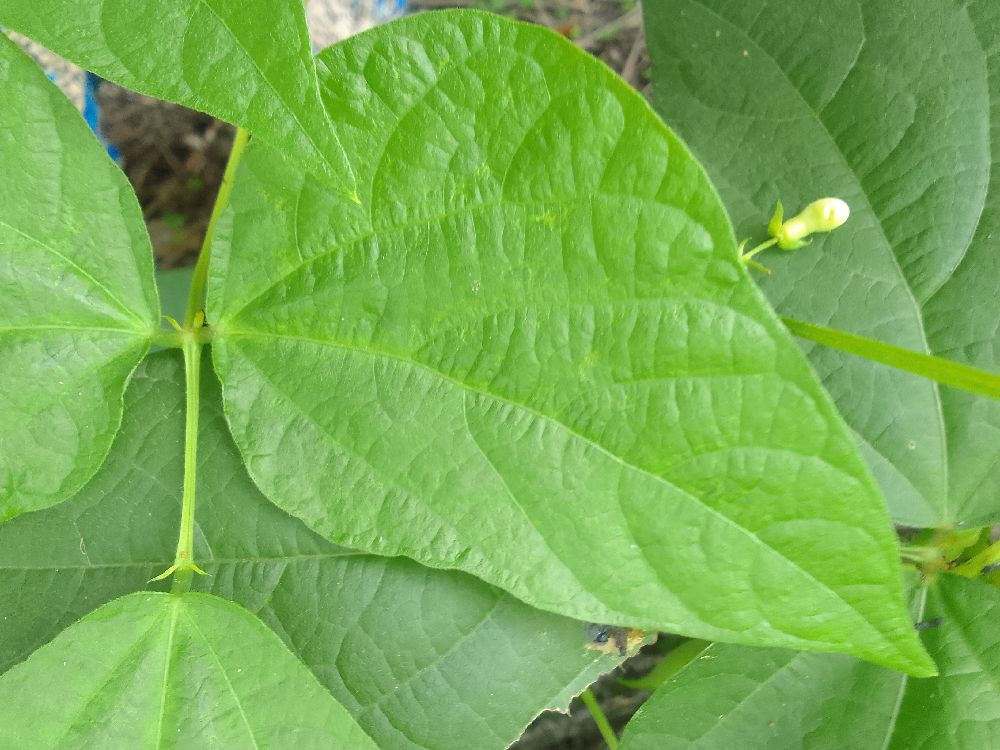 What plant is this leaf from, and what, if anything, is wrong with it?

common bean, healthy
